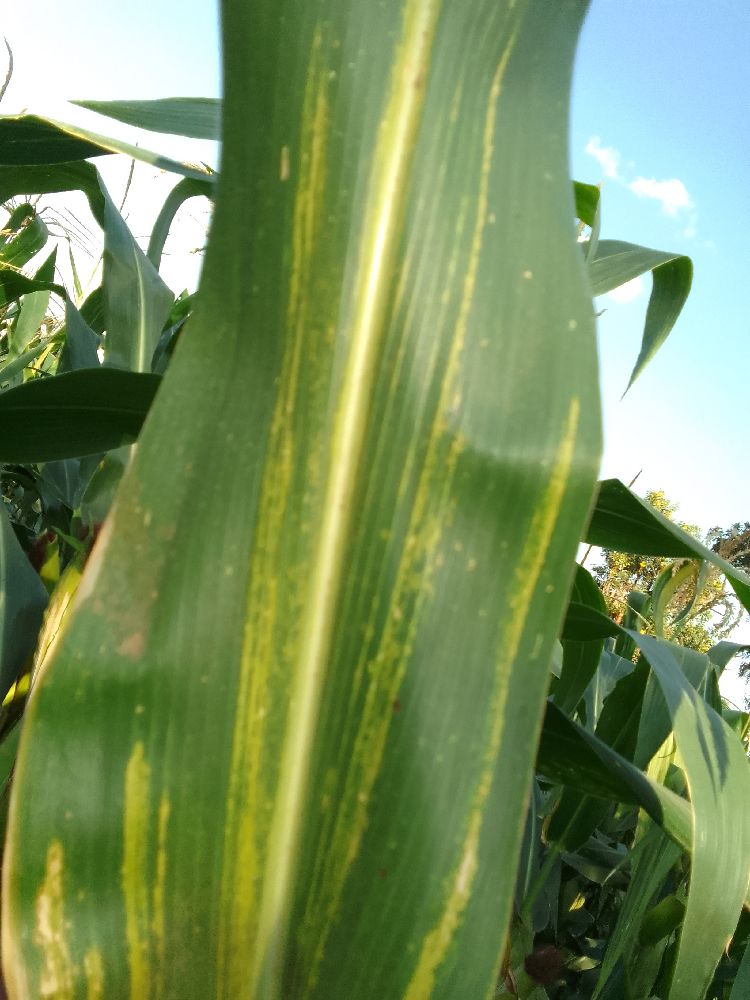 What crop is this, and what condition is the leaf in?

maize, maize lethal necrosis
